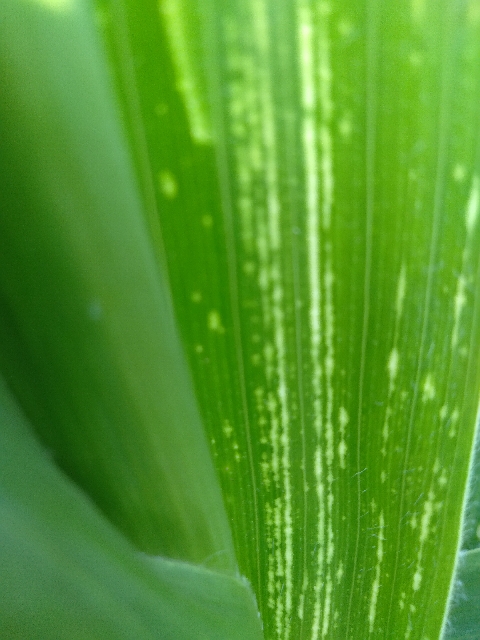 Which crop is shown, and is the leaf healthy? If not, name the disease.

maize, maize streak virus
